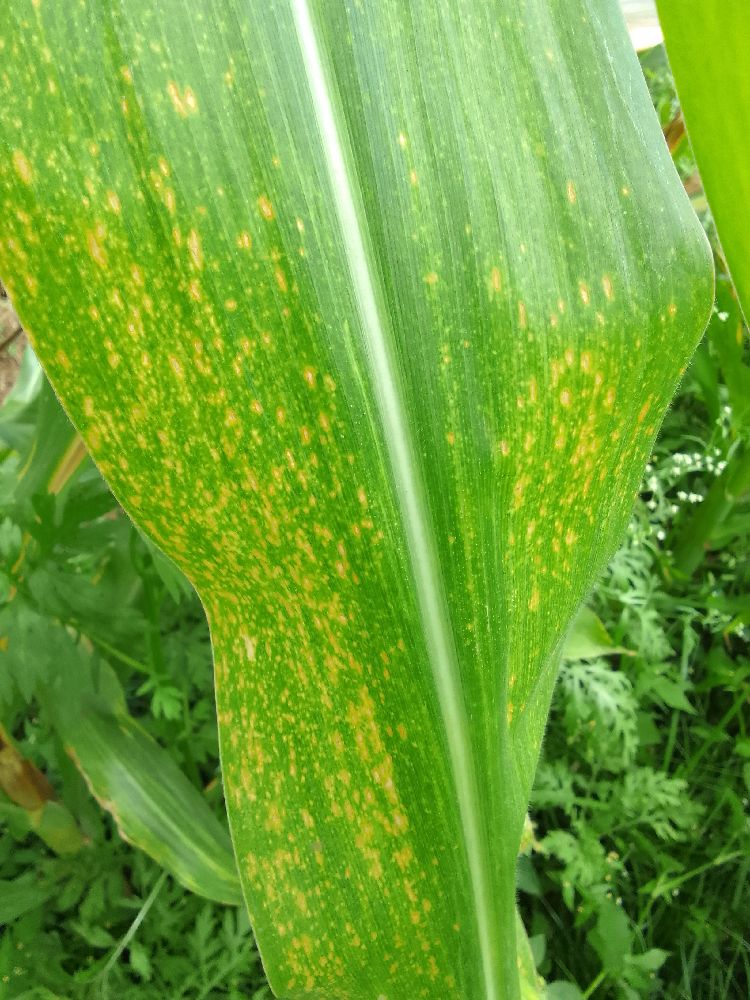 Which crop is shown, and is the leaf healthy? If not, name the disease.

maize, maize lethal necrosis
